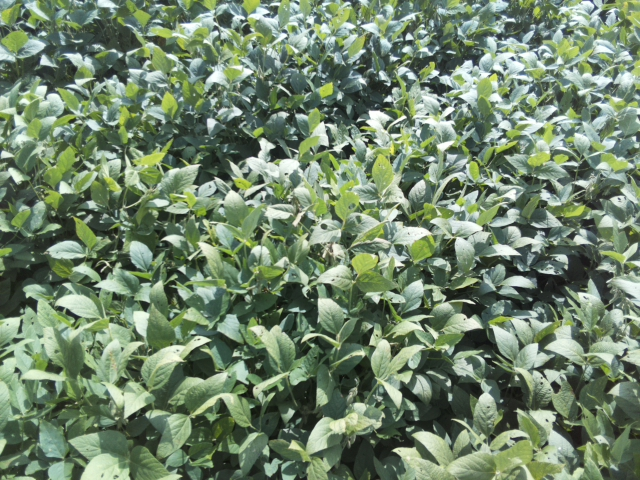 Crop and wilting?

soybean, leaves with no wilting
